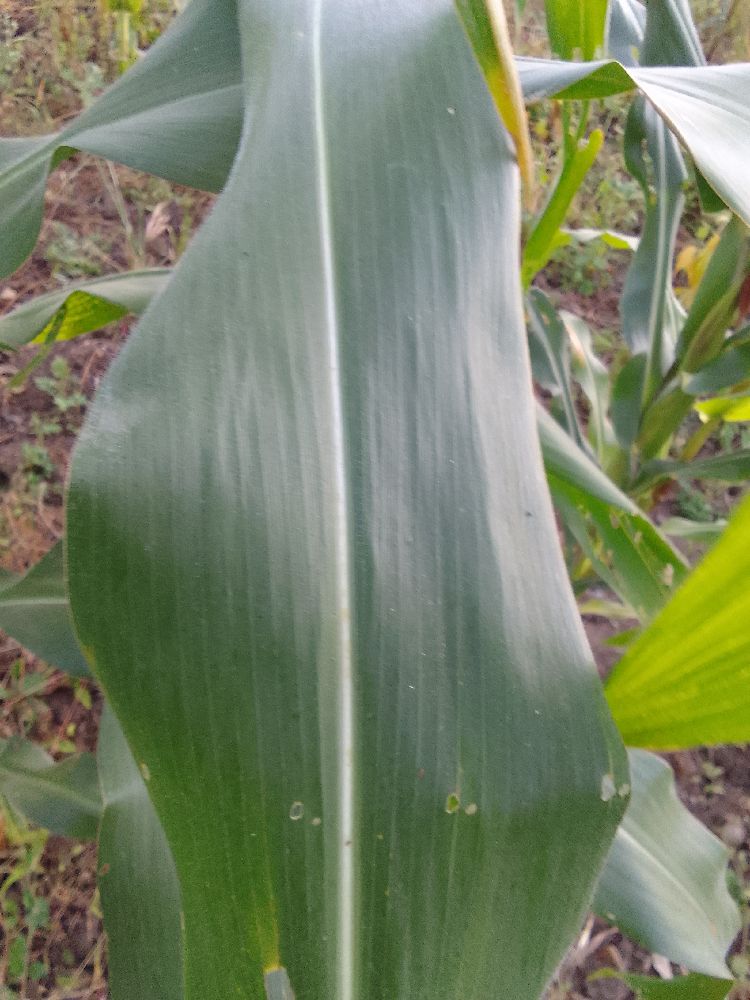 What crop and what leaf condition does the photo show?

maize, healthy
